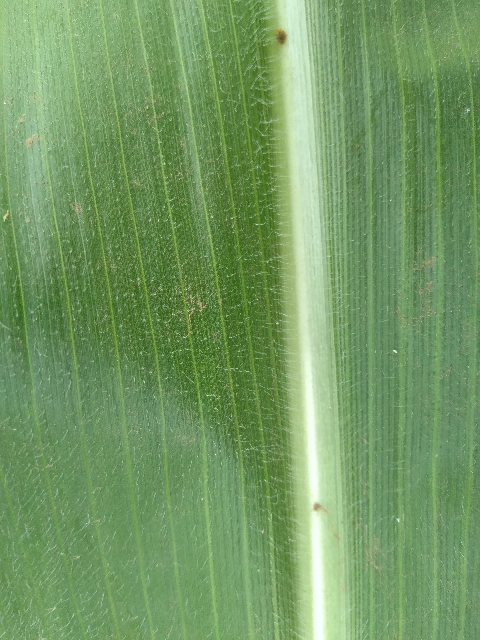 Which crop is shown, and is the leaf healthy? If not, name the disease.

maize, healthy
